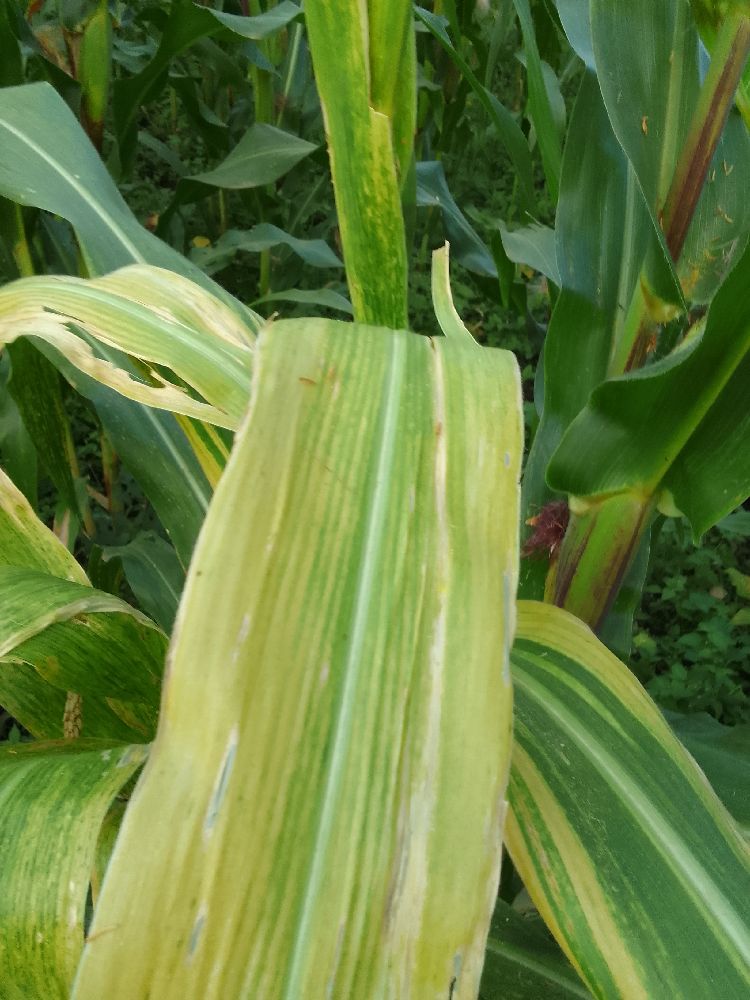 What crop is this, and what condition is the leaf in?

maize, maize lethal necrosis
